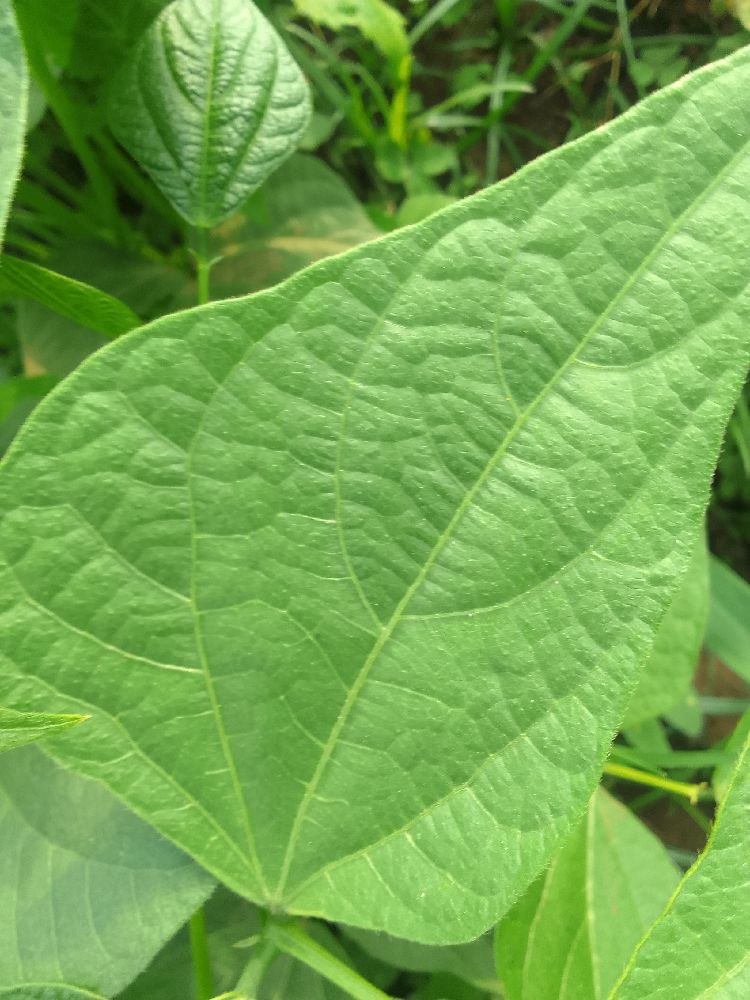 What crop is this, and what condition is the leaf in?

common bean, healthy
